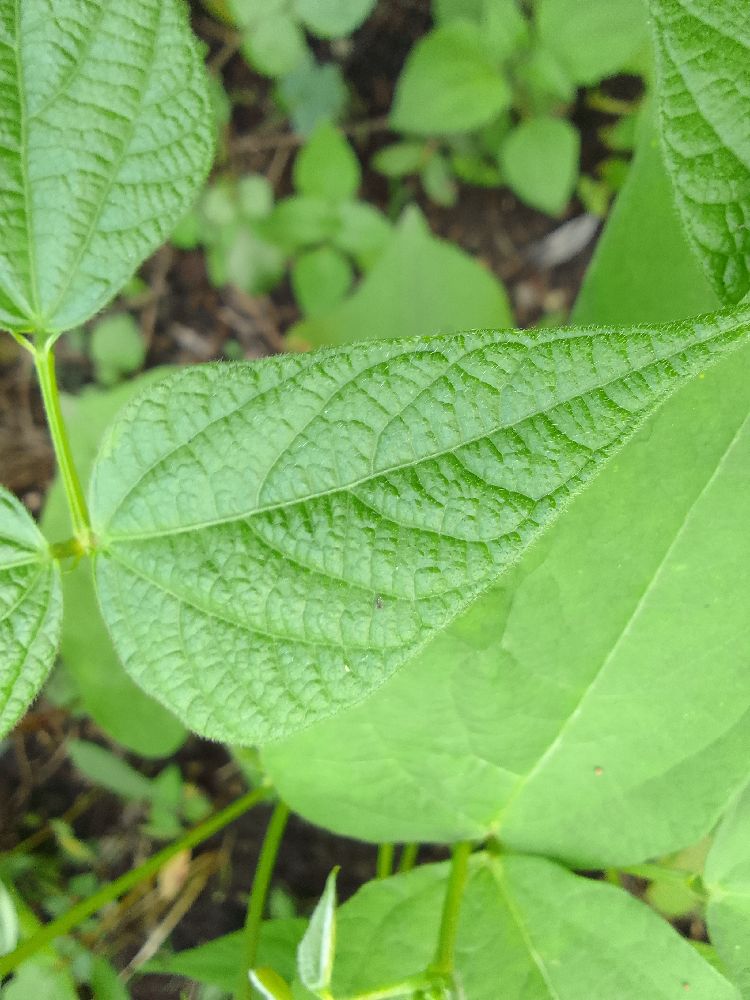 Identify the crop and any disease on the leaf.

common bean, healthy
